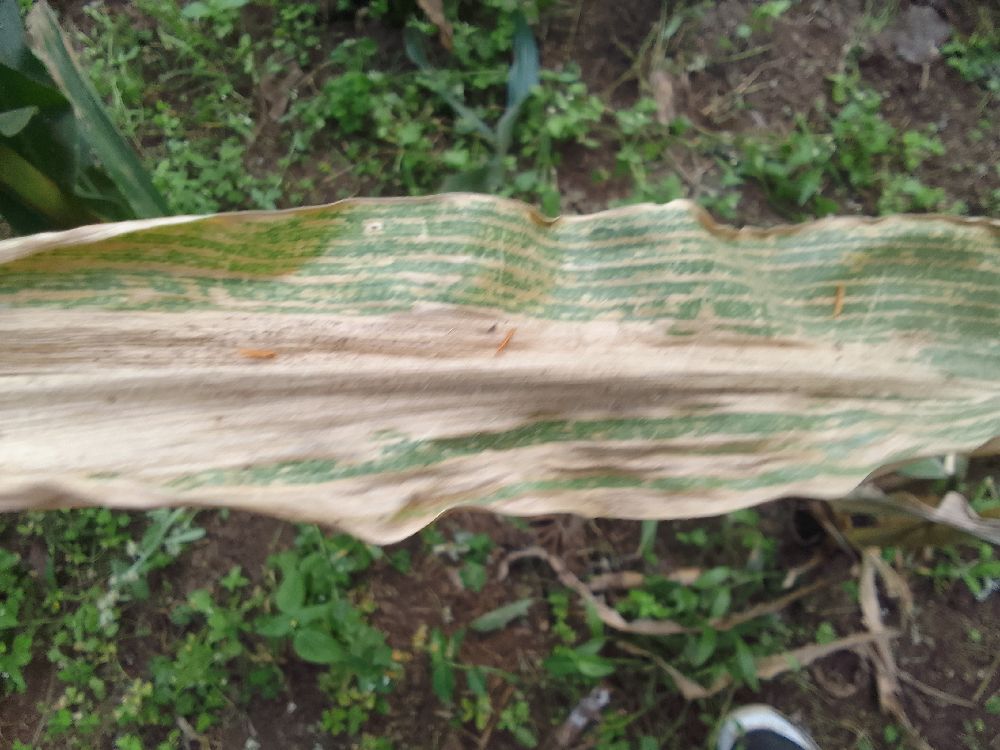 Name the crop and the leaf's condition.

maize, maize lethal necrosis
